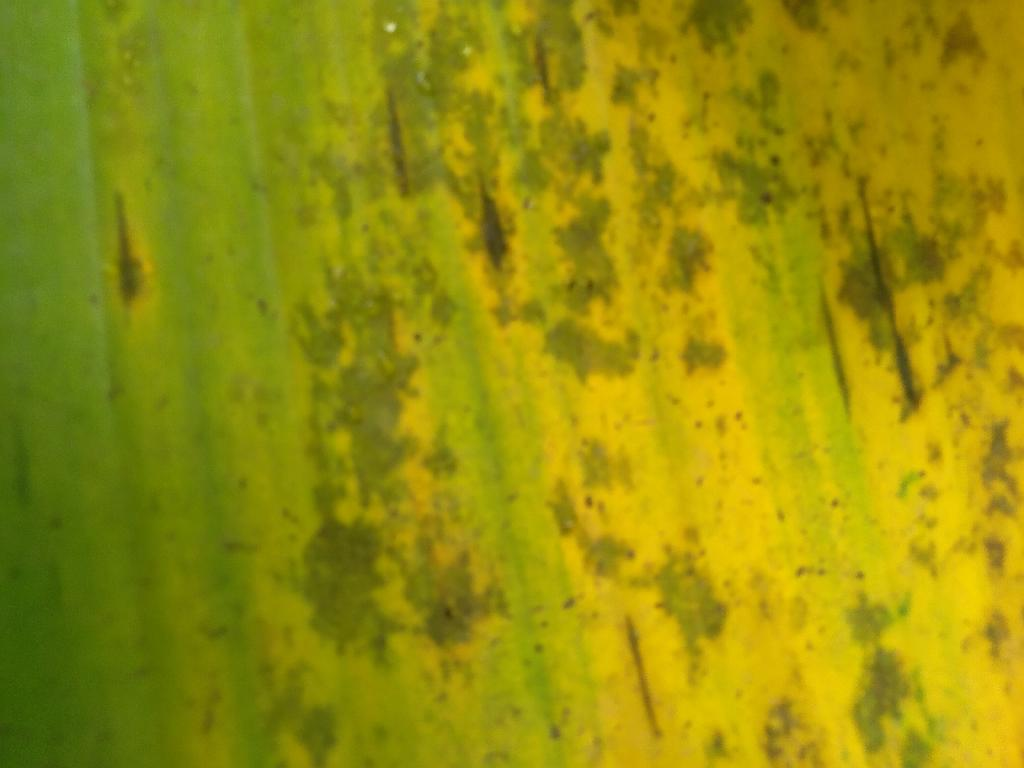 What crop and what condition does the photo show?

banana, black sigatoka
